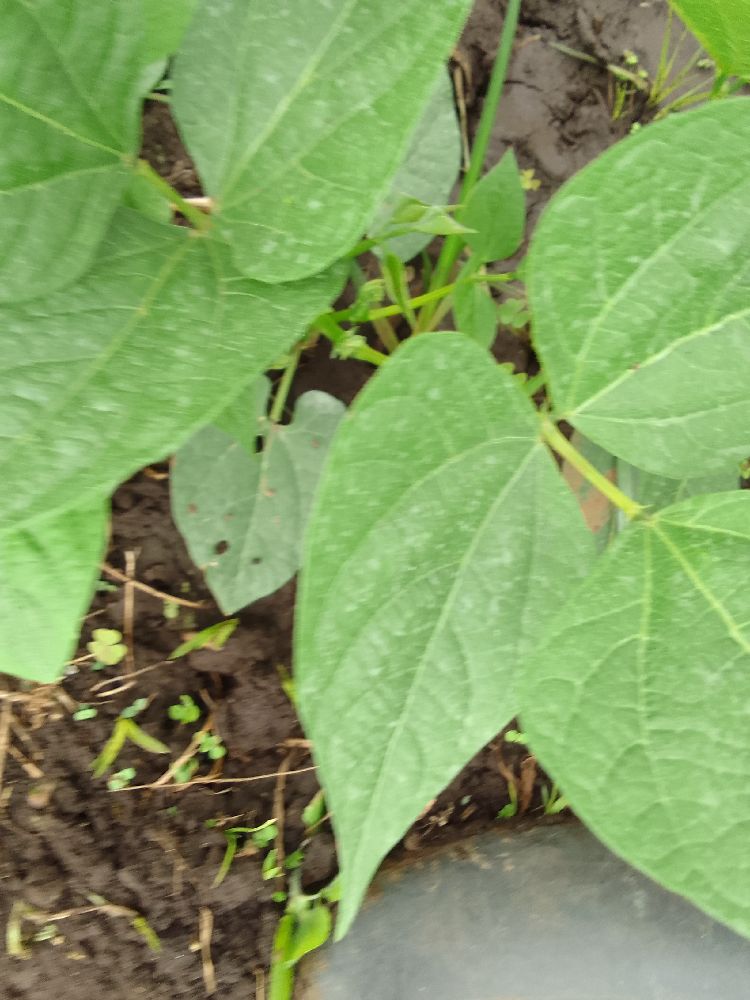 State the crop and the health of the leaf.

common bean, healthy
